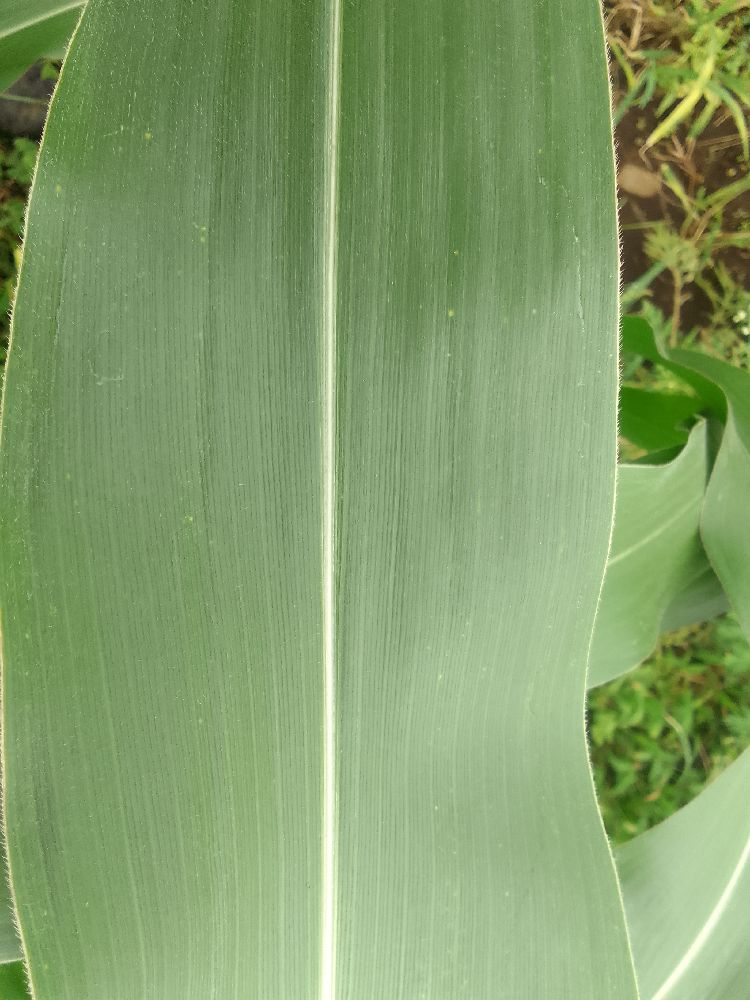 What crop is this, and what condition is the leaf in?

maize, healthy
